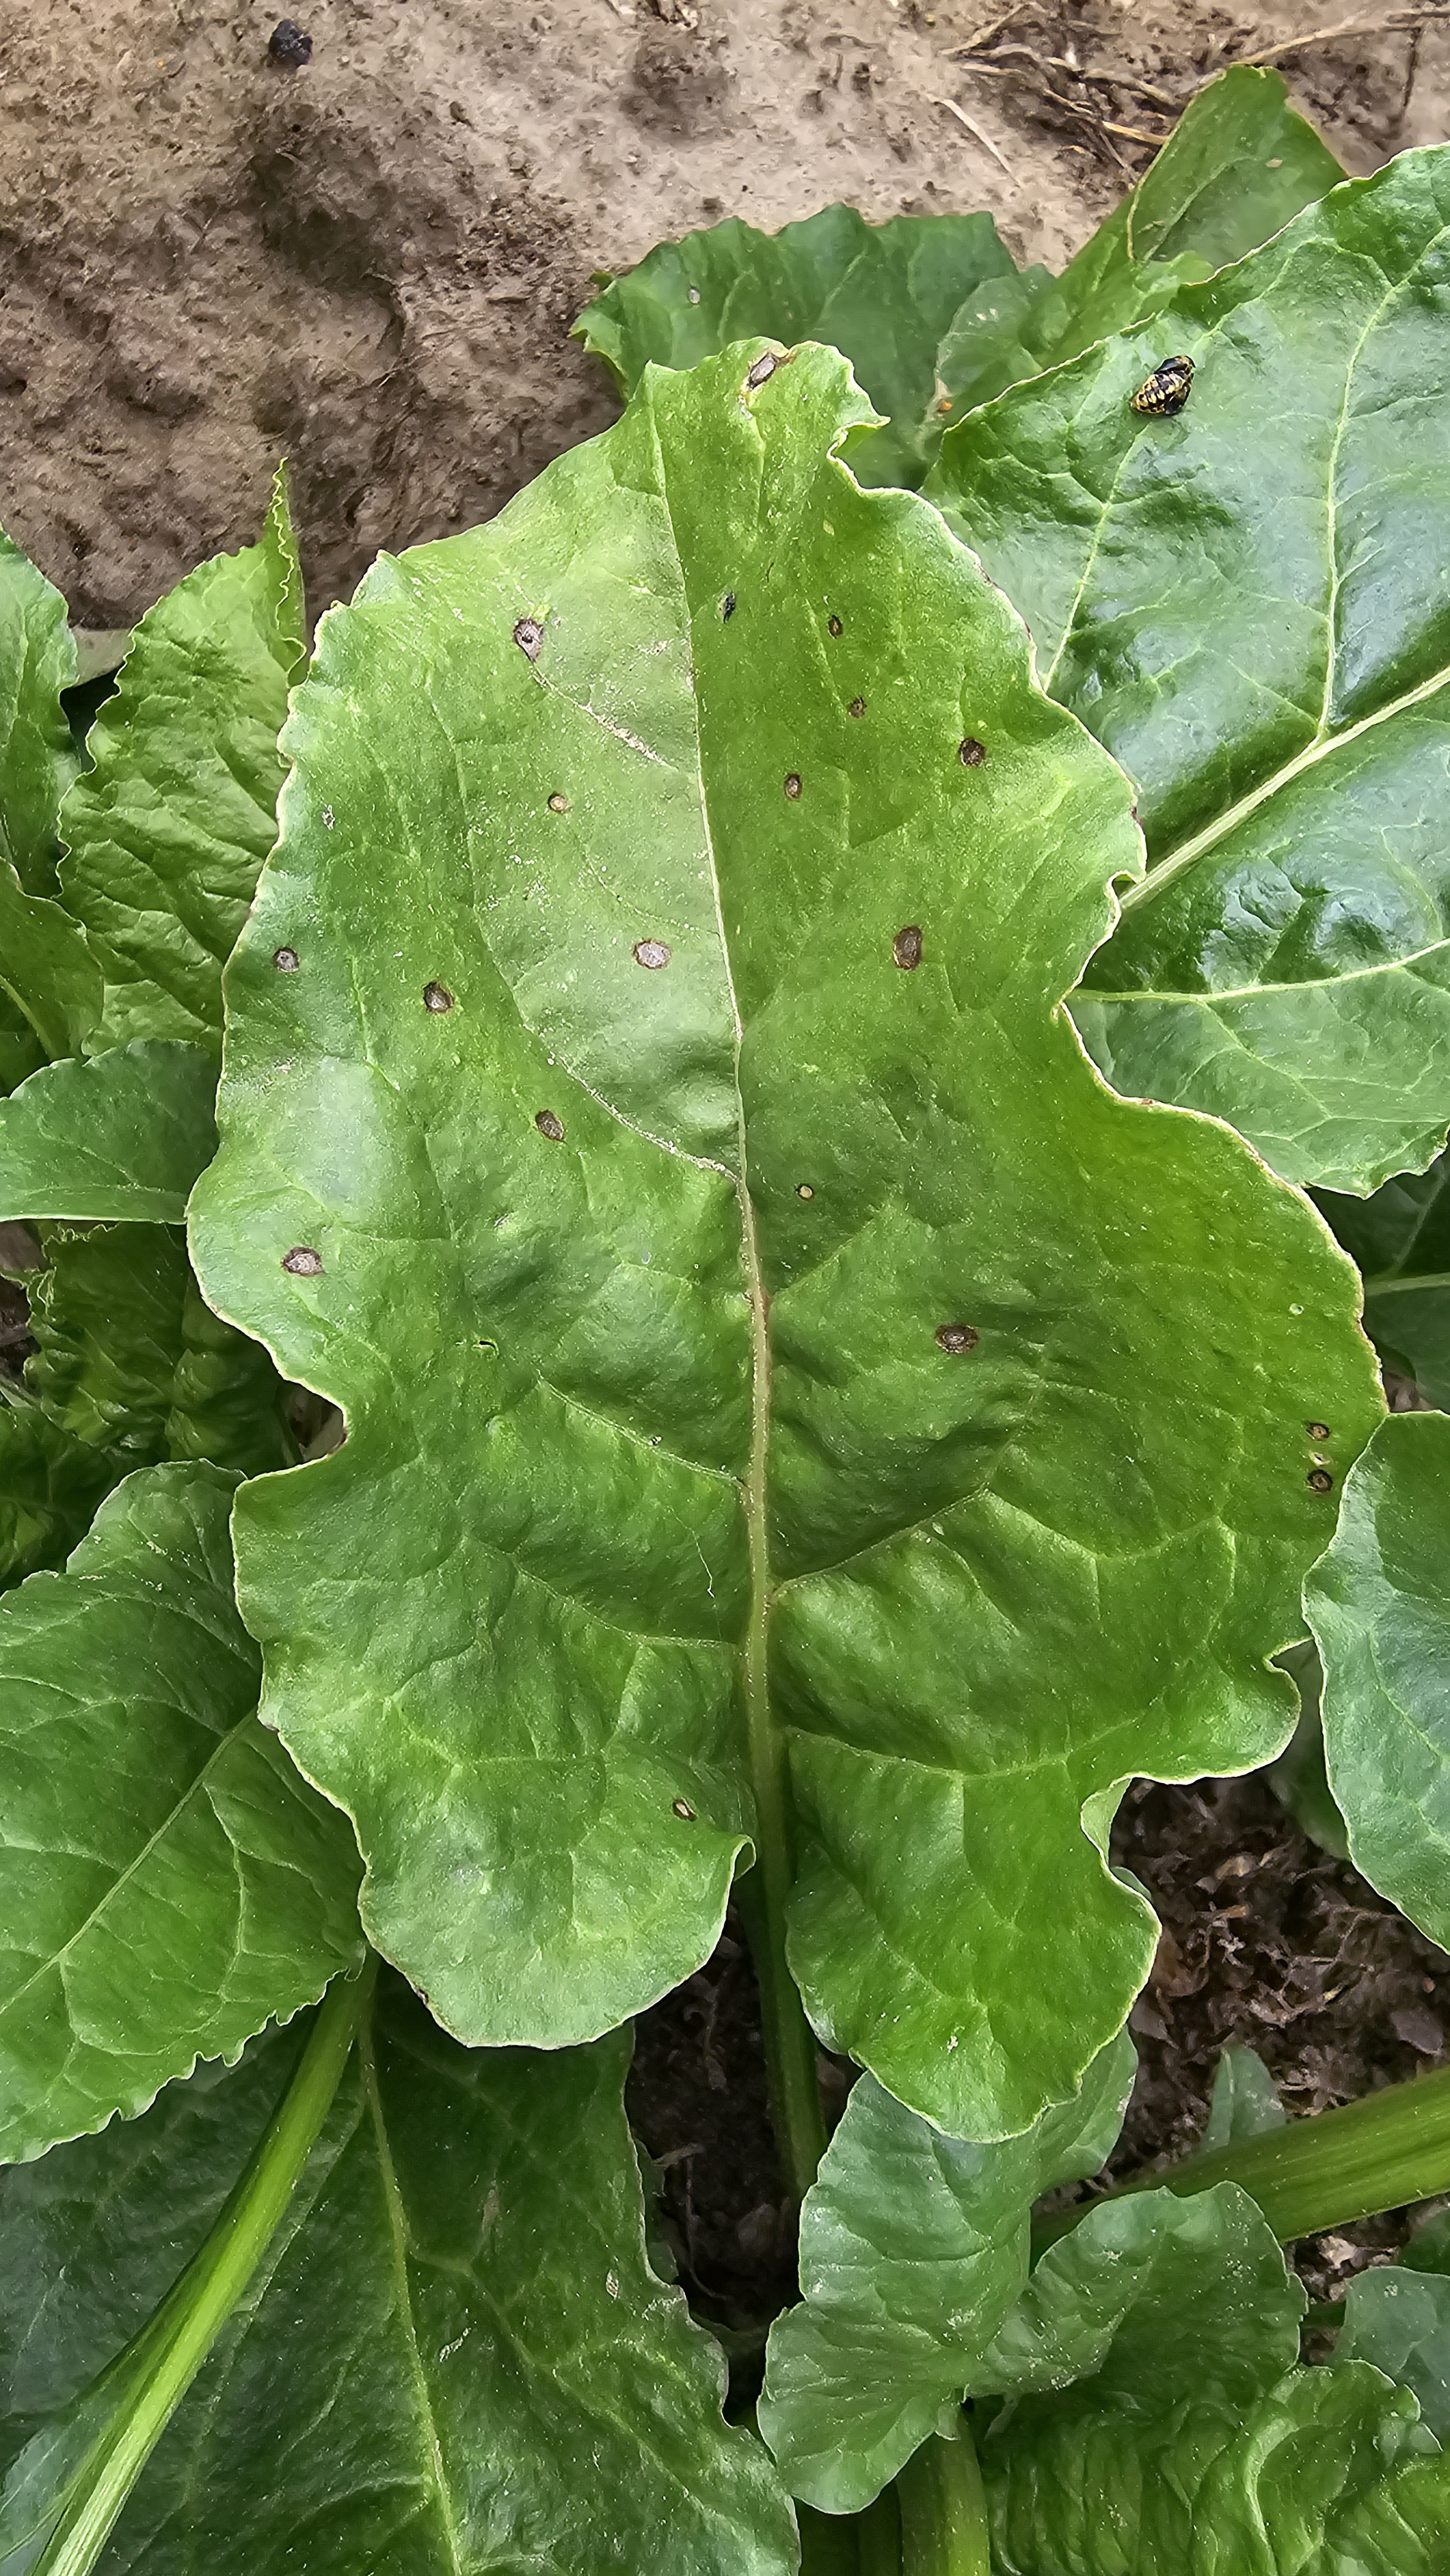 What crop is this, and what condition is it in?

beet, cercospora
